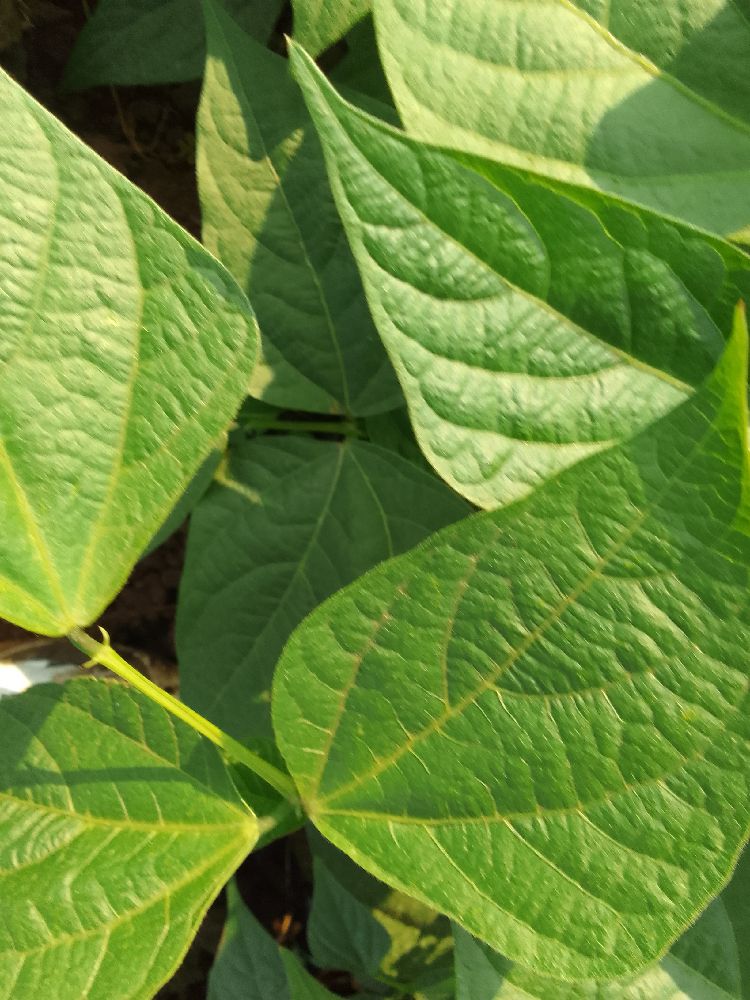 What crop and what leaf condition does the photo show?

common bean, healthy
